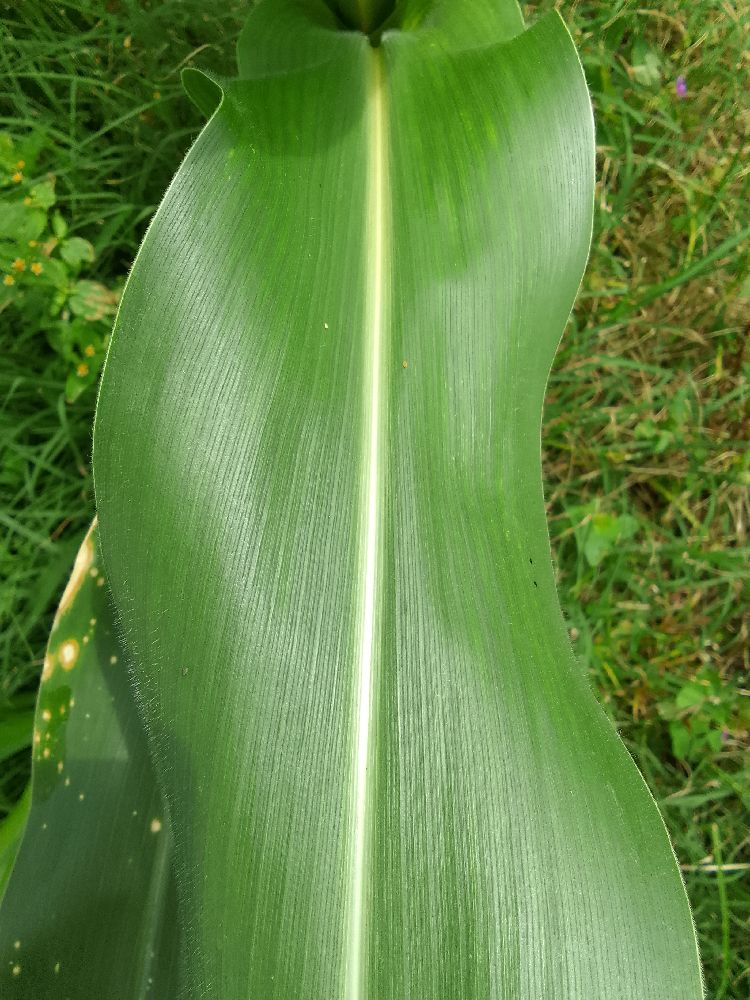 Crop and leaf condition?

maize, healthy
